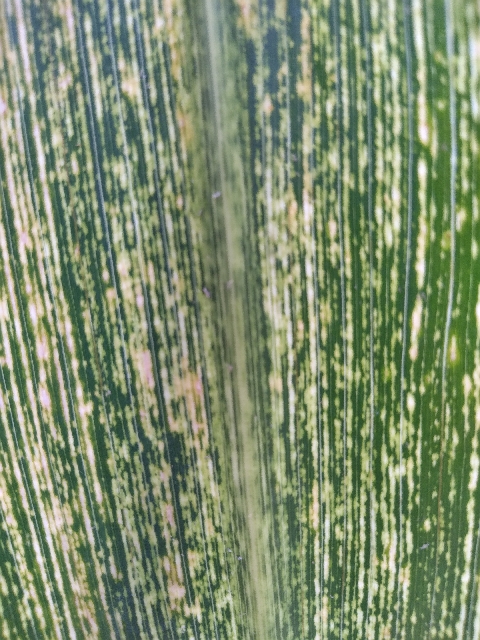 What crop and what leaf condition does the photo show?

maize, maize streak virus
